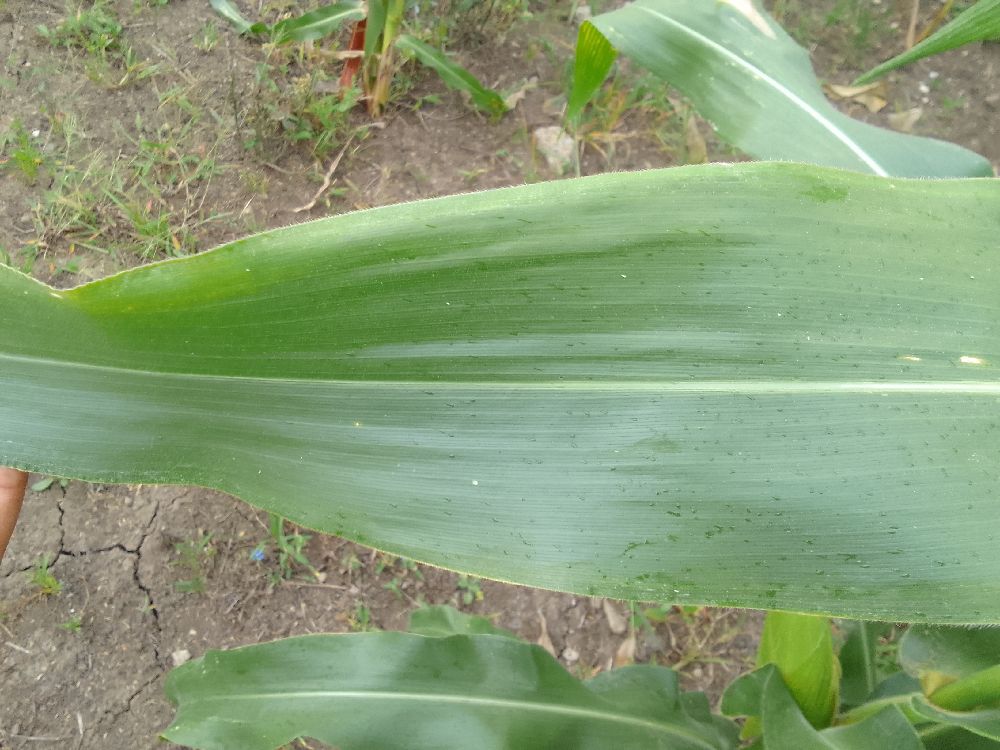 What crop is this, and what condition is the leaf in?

maize, healthy
